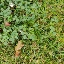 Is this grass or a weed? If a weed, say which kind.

unstructured weed
